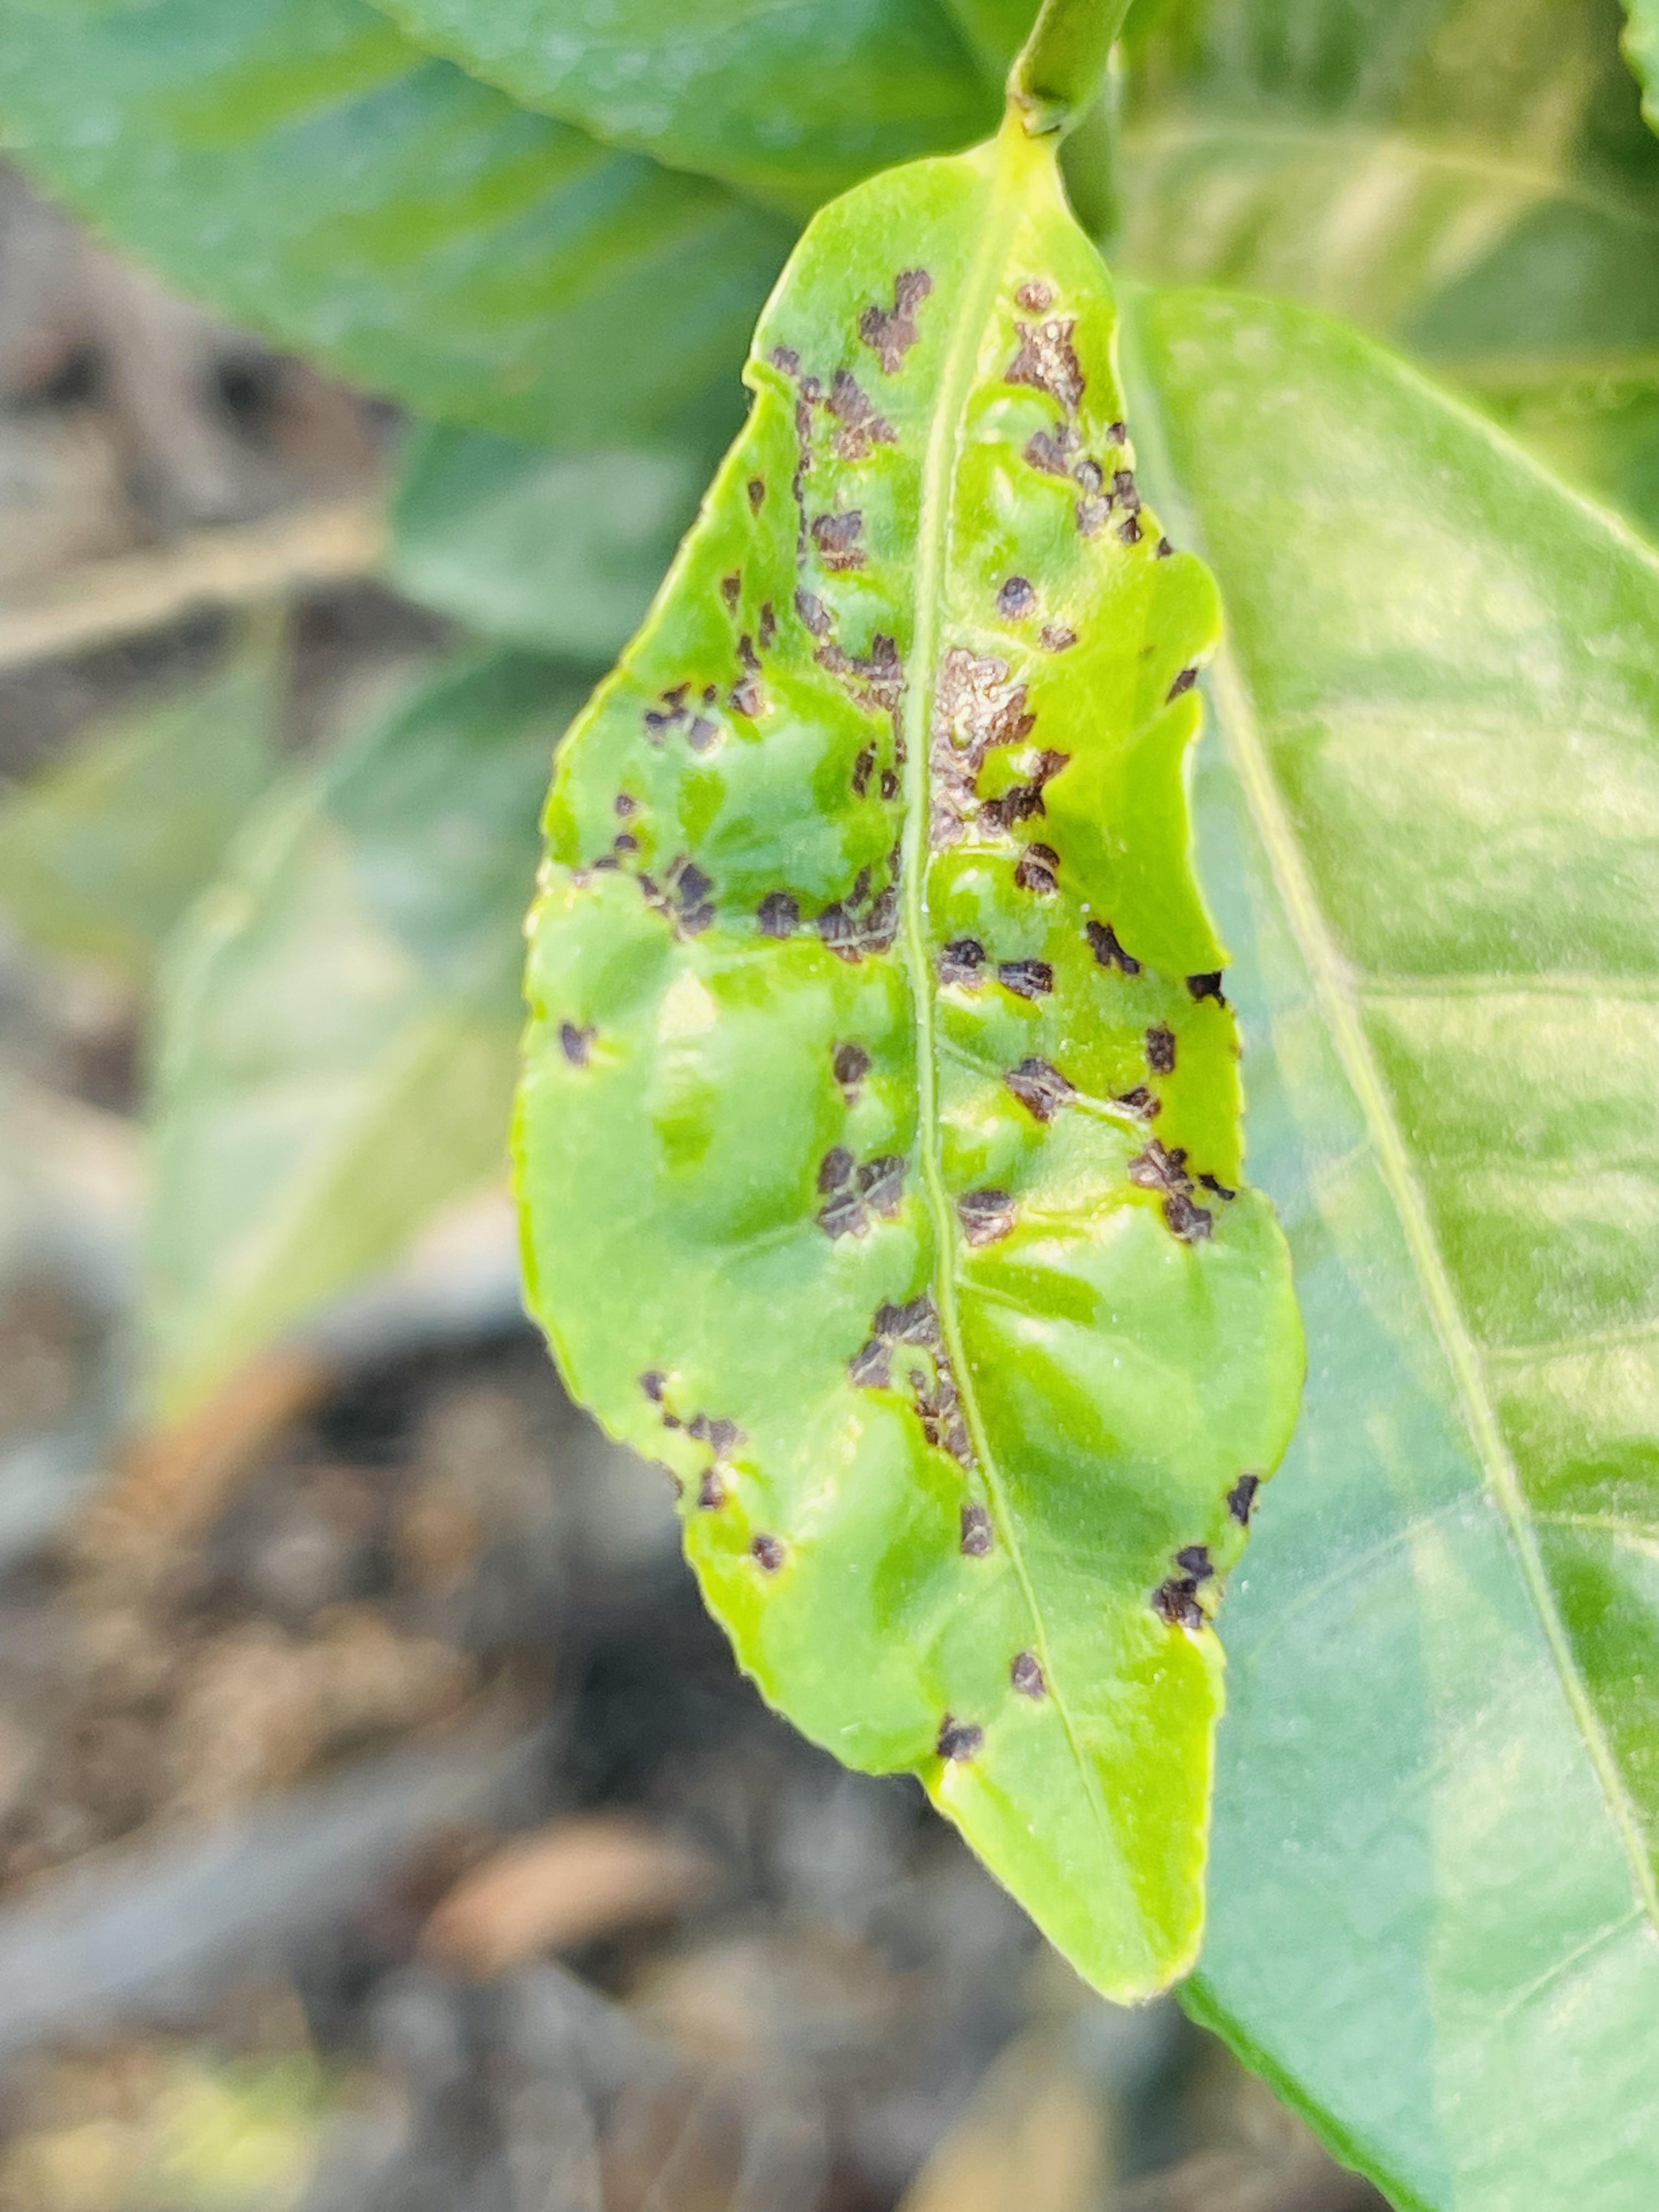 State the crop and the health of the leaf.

tea, helopeltis
